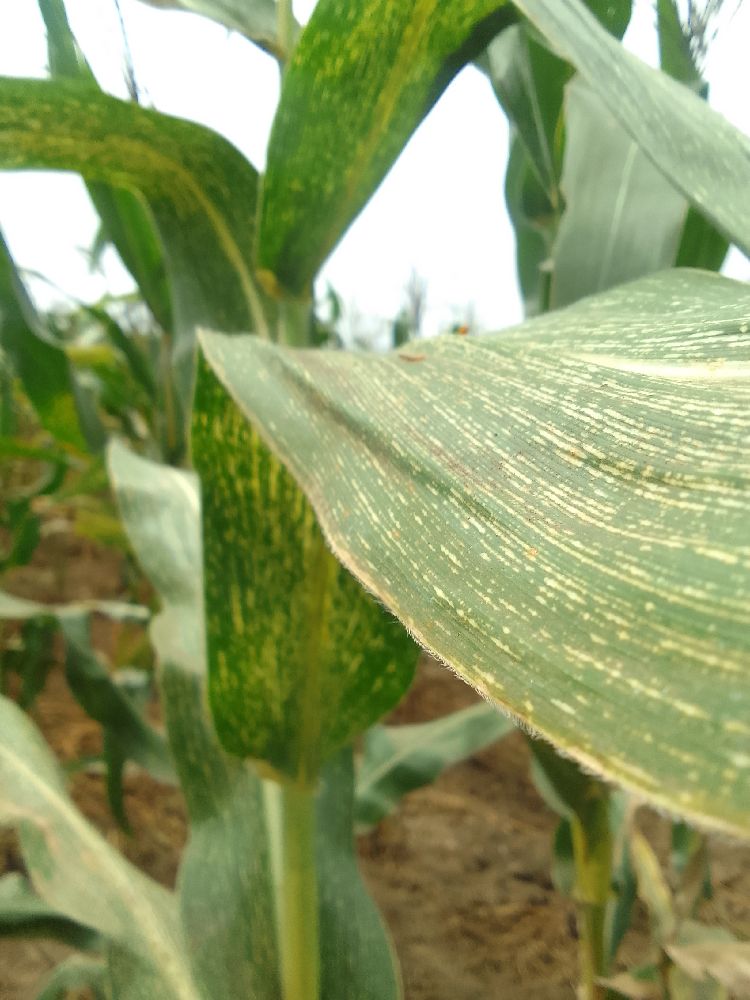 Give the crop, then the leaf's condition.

maize, maize streak virus
